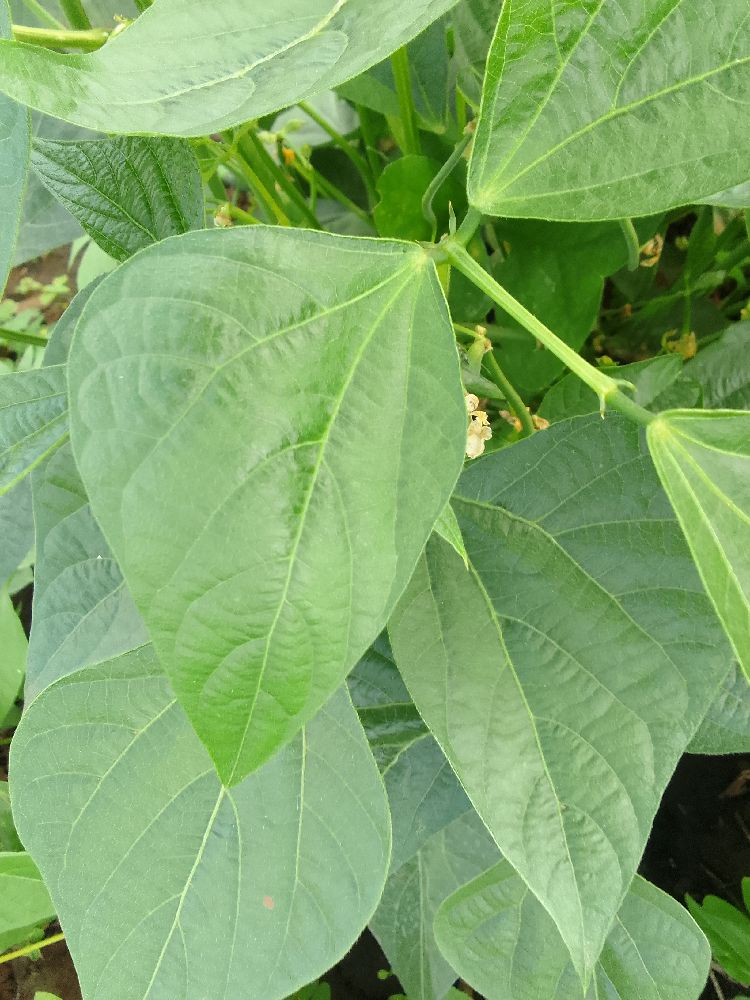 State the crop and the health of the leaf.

common bean, healthy
